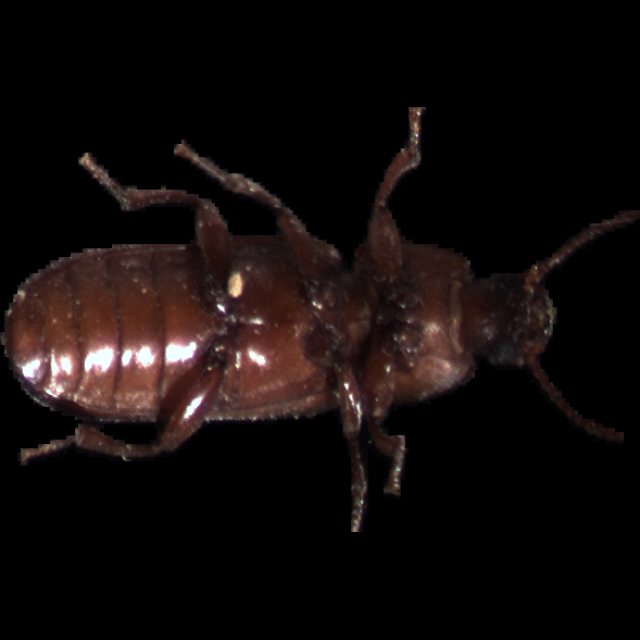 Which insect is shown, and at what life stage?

mealworm beetle
